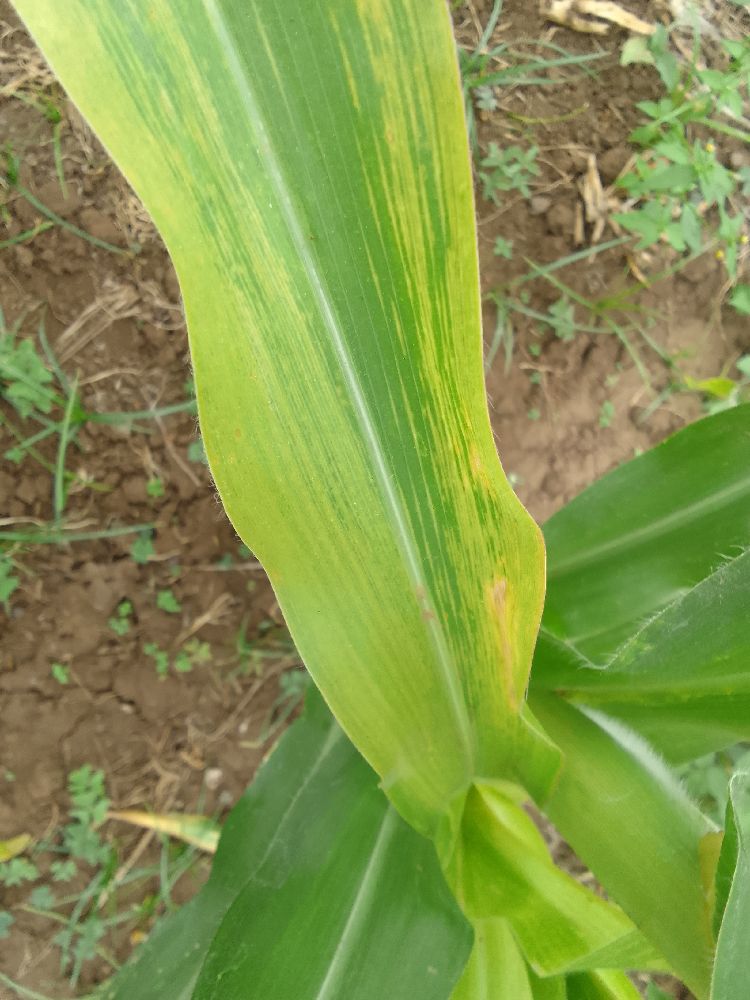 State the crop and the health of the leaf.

maize, maize lethal necrosis
